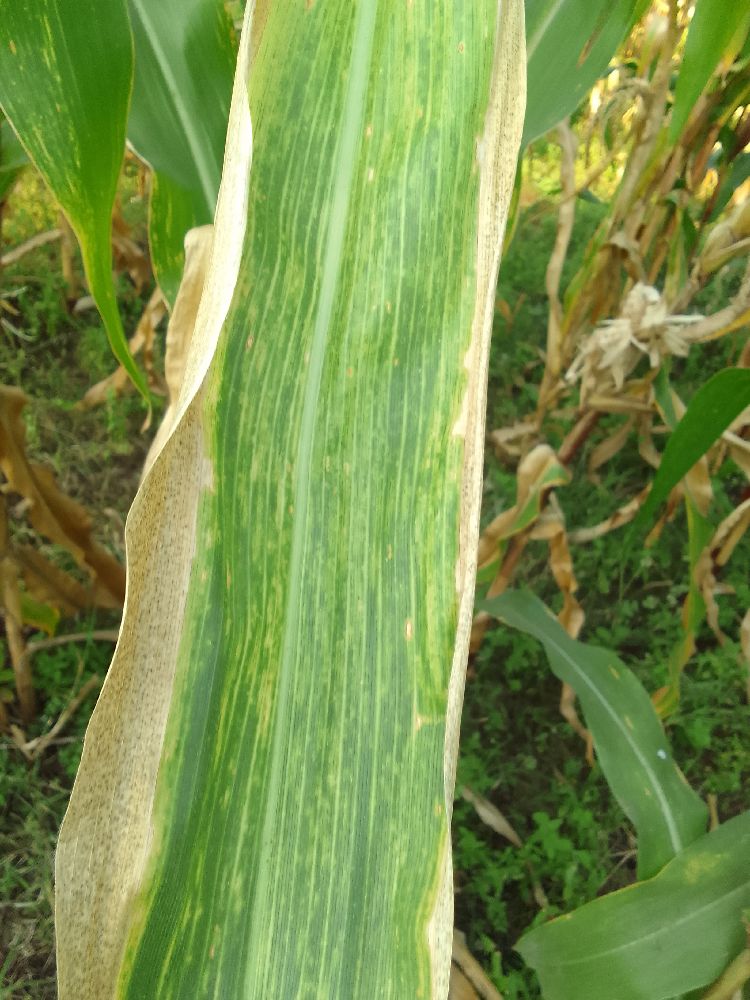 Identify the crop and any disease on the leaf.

maize, maize lethal necrosis
